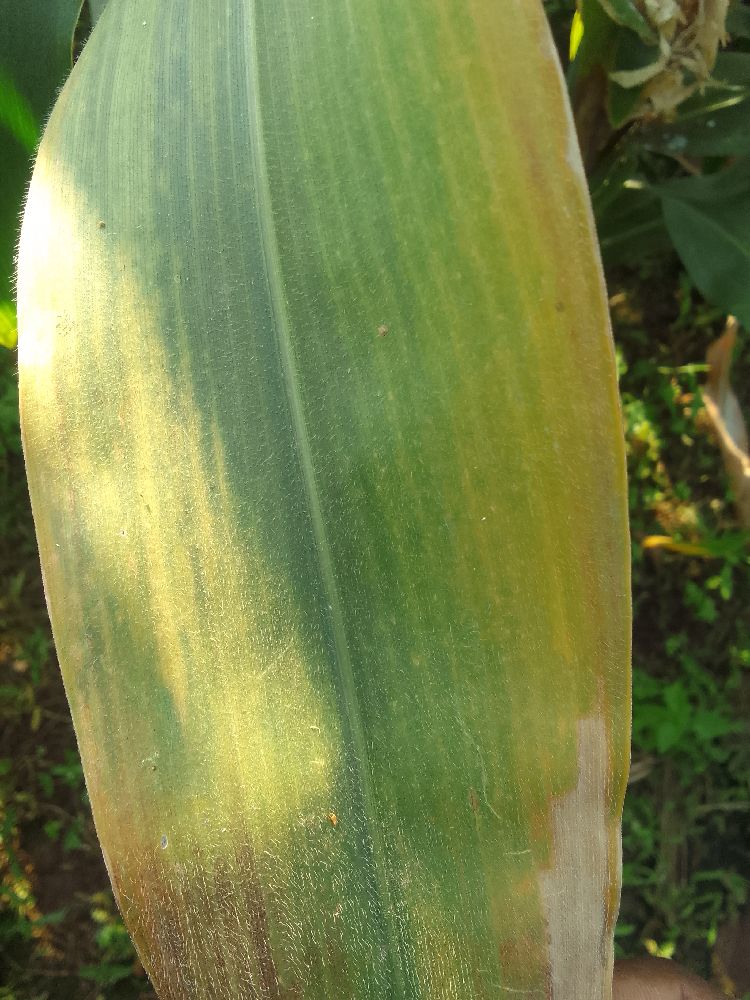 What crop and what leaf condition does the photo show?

maize, maize lethal necrosis
